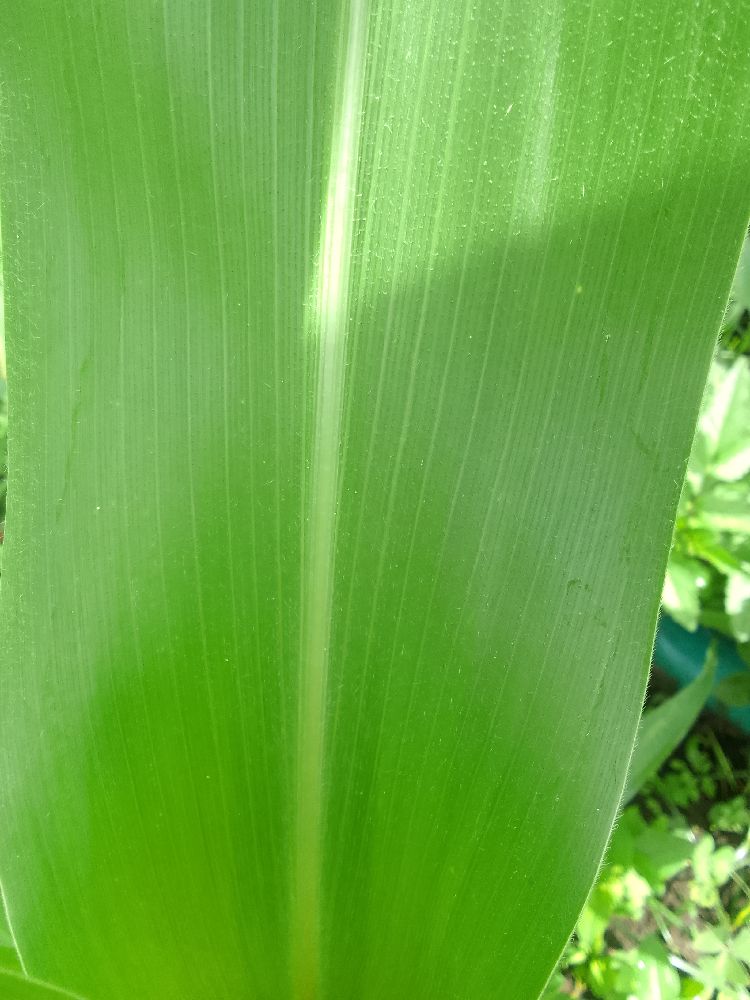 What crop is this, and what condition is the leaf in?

maize, healthy
